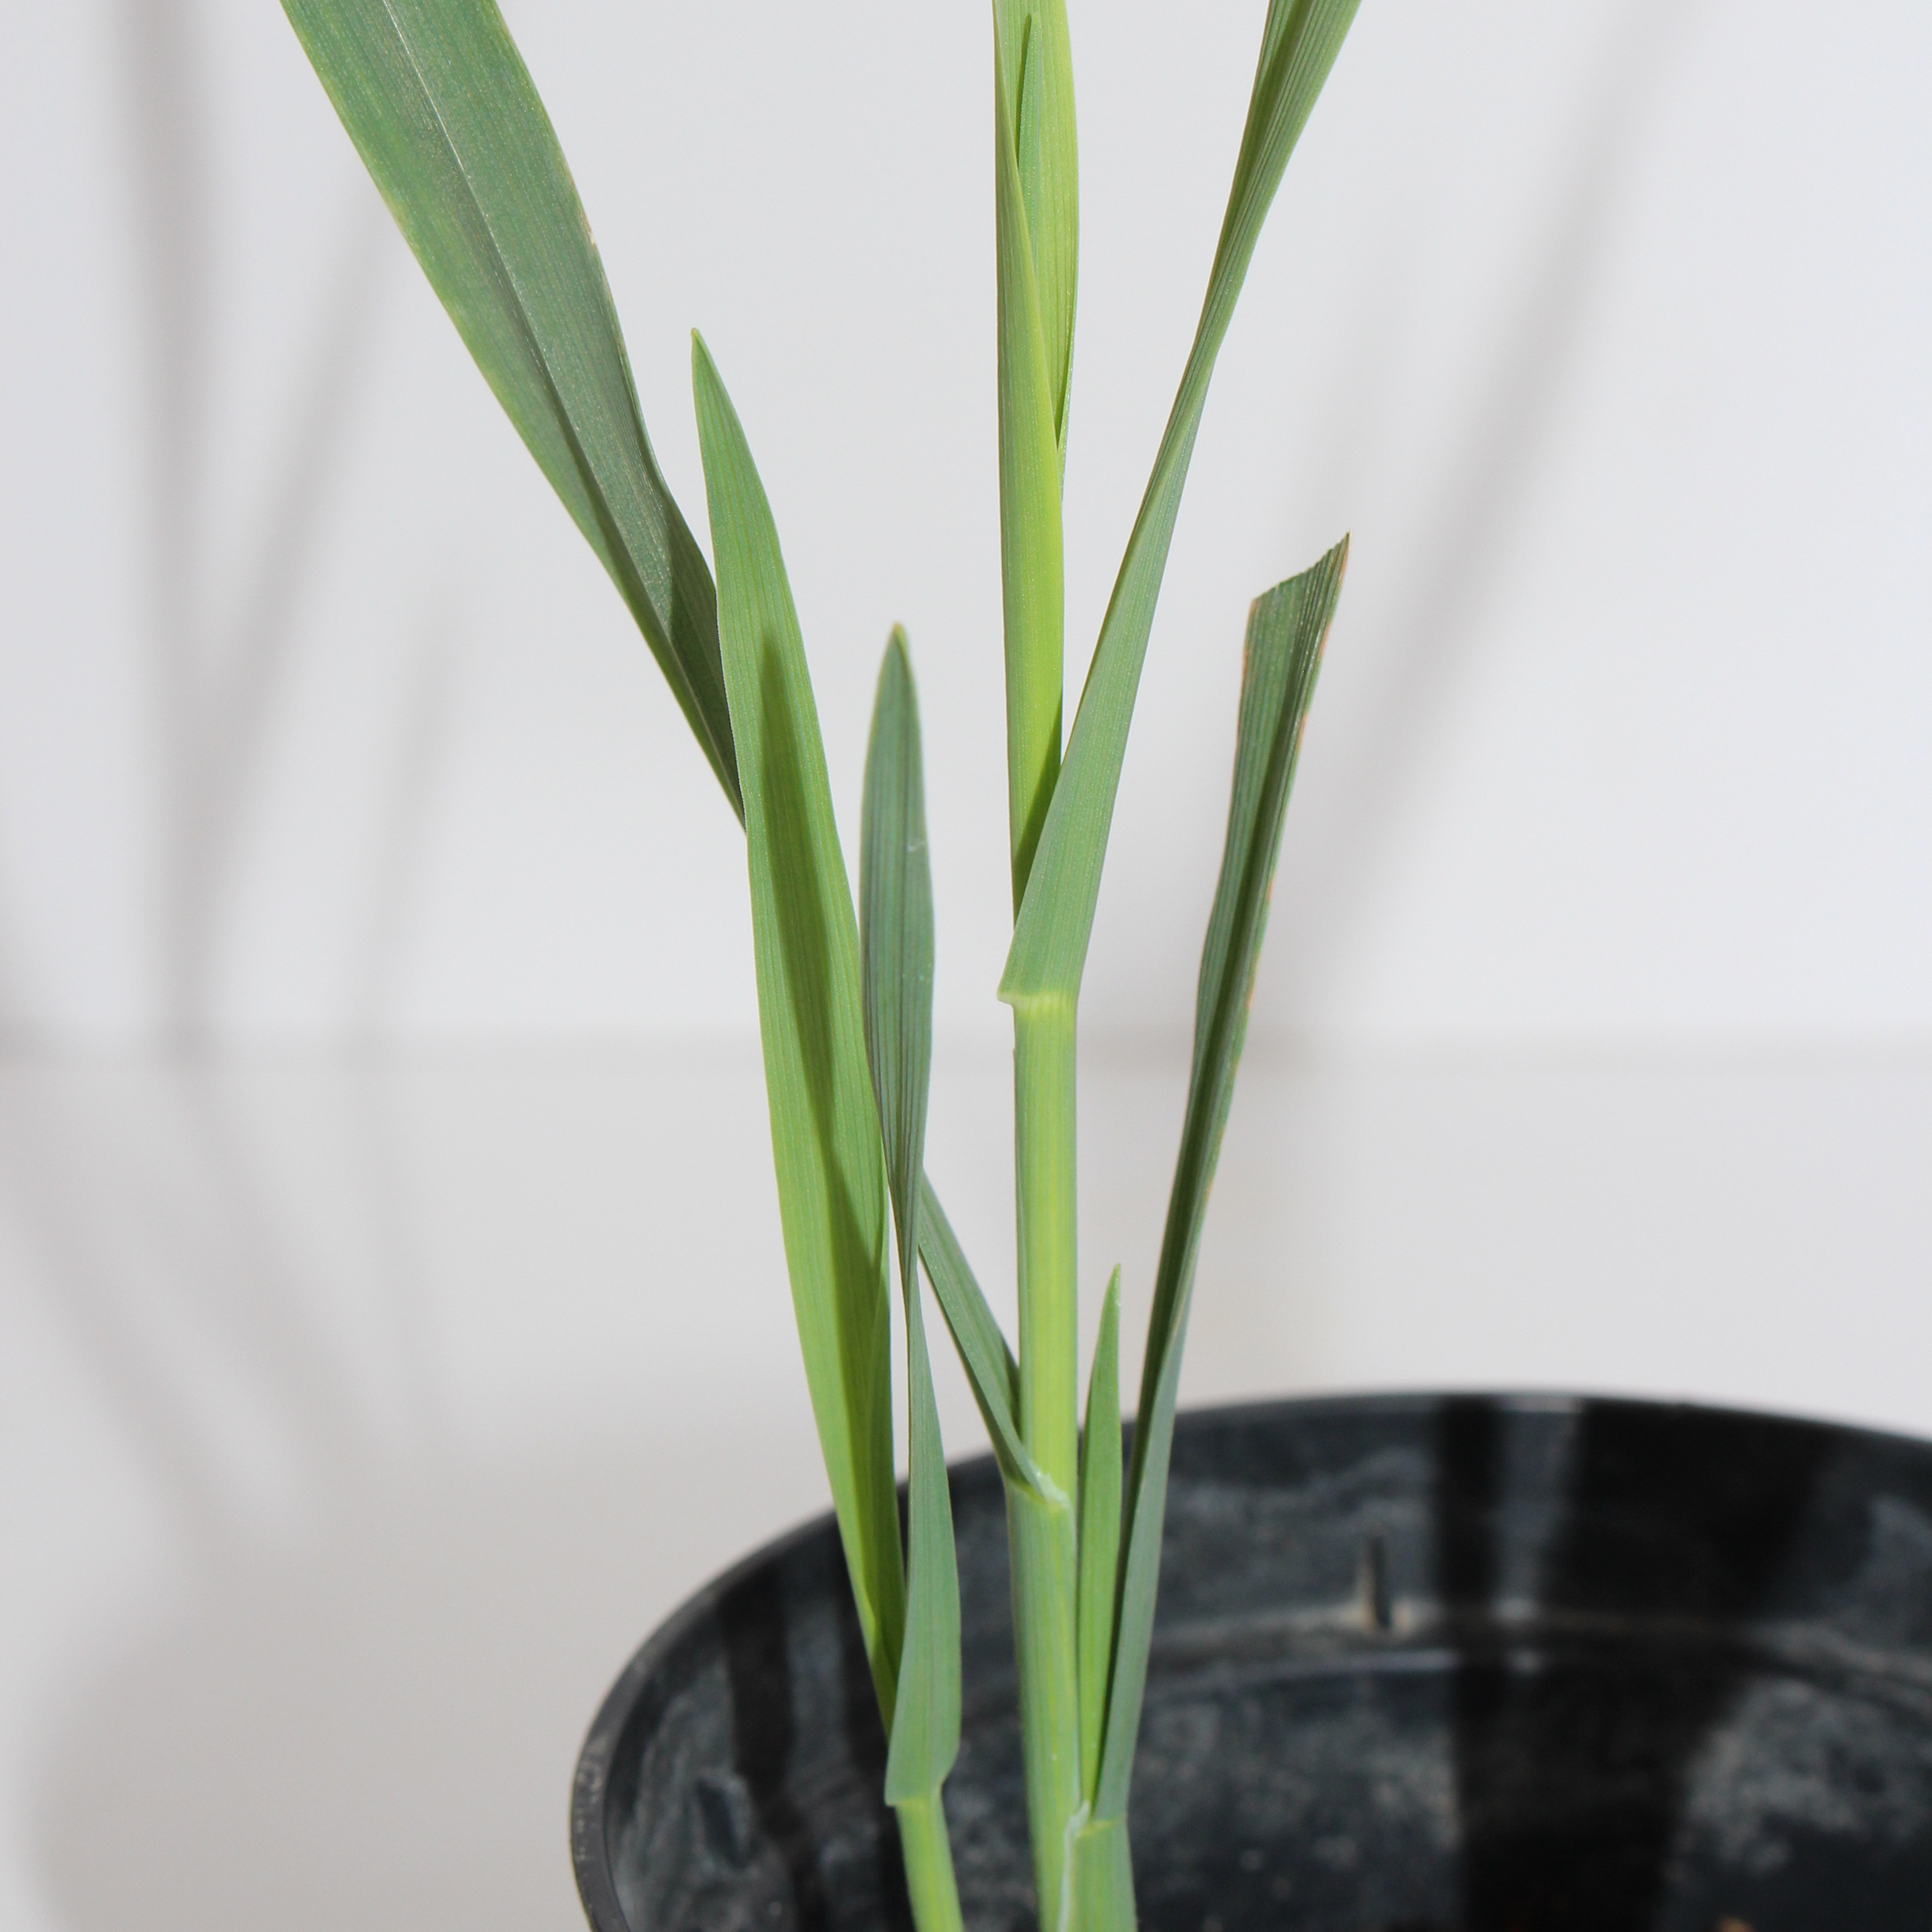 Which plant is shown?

Avena sterilis
